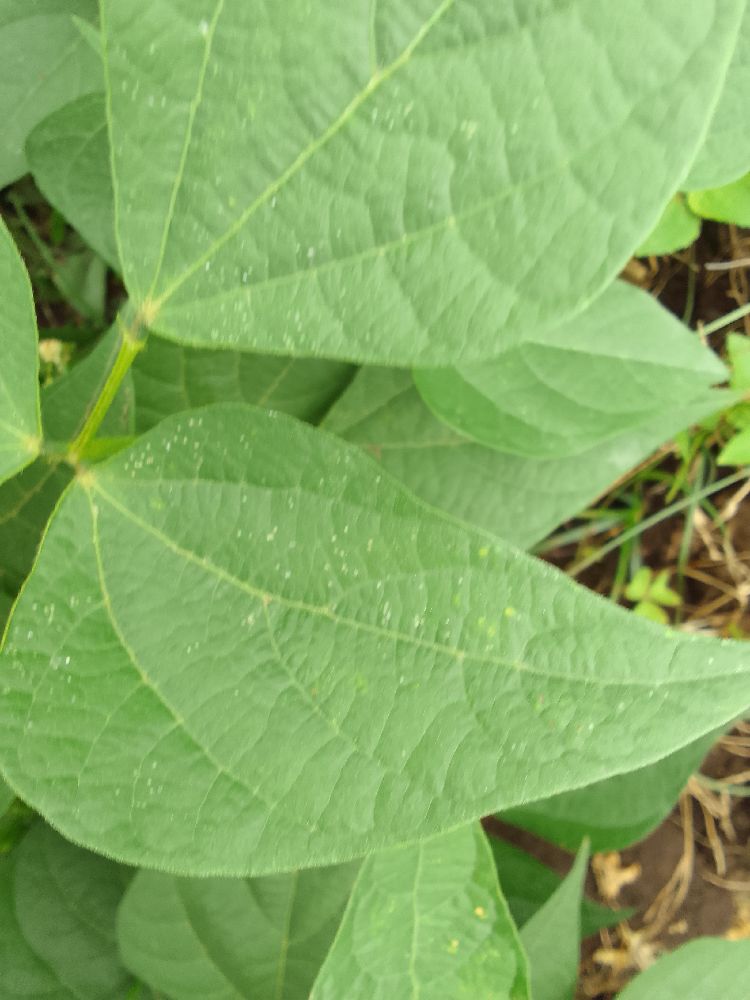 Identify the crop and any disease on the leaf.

common bean, healthy
